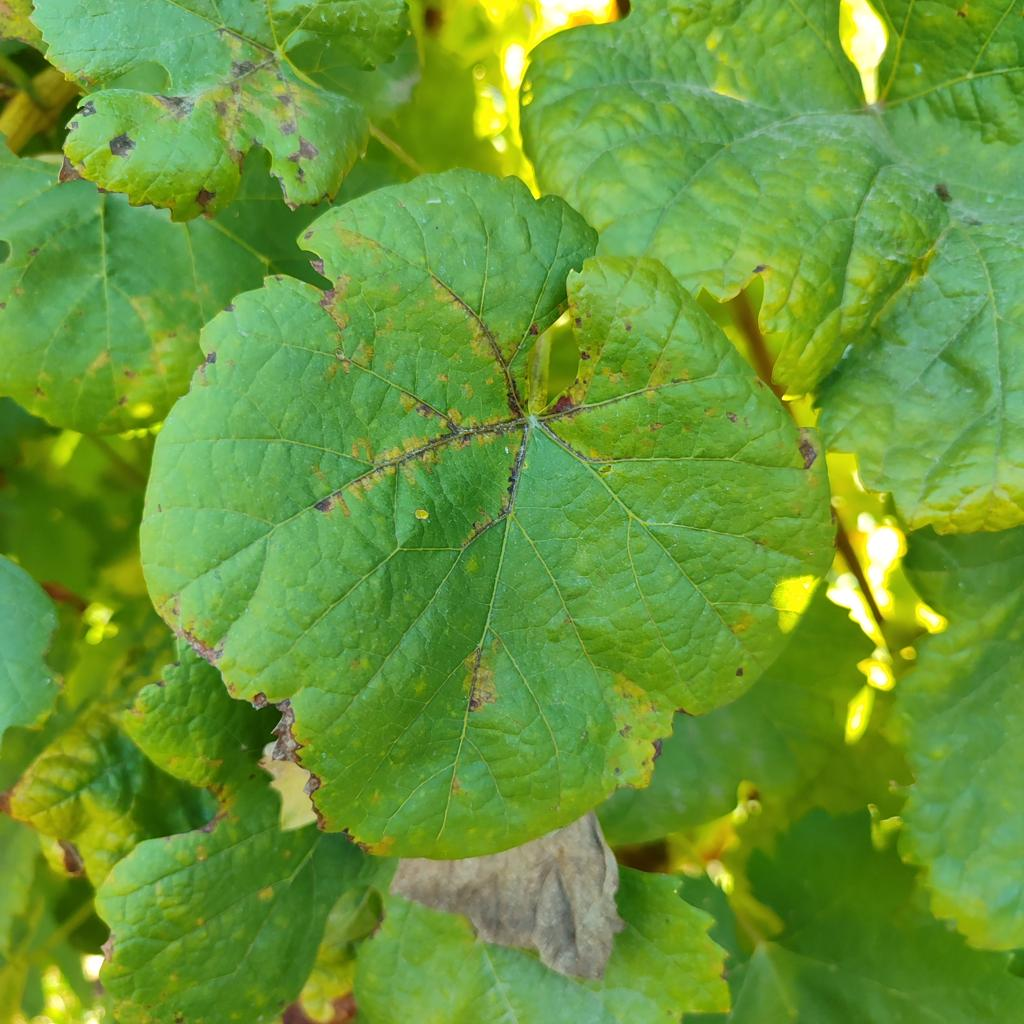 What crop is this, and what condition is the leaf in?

grapevine, downy mildew
